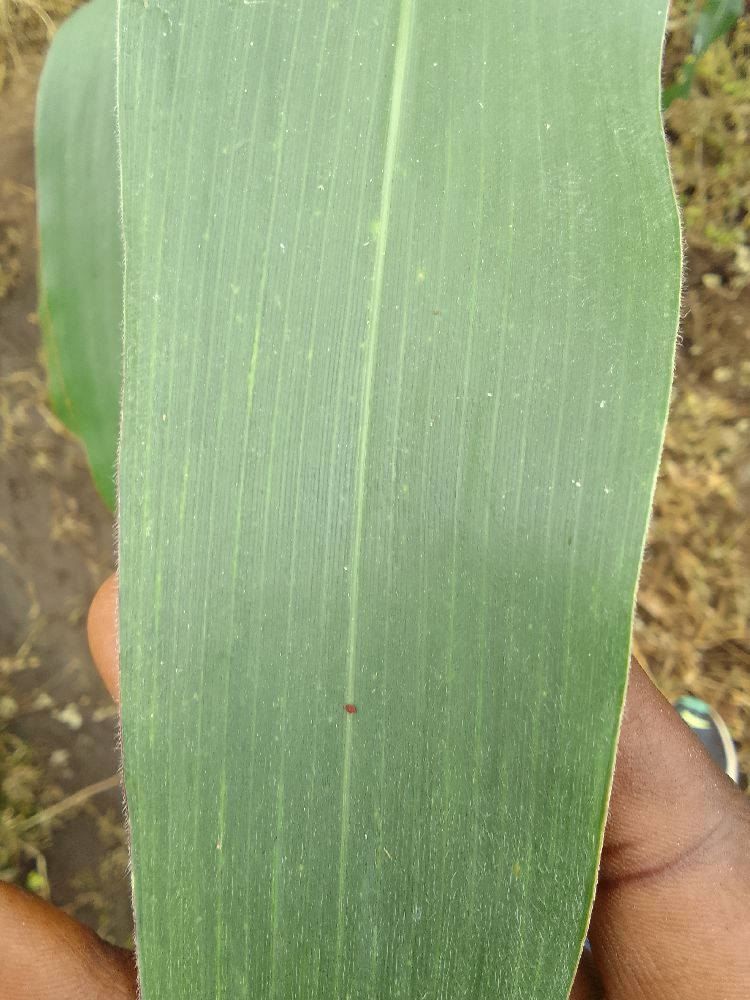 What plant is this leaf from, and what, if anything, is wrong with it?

maize, healthy
